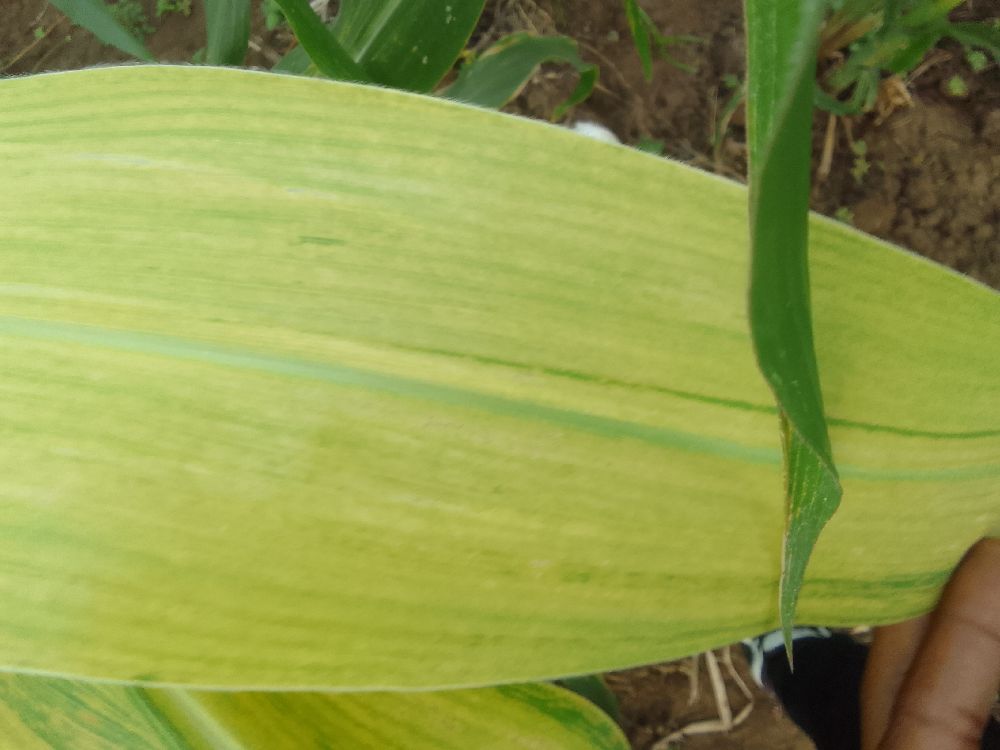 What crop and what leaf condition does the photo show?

maize, maize lethal necrosis
